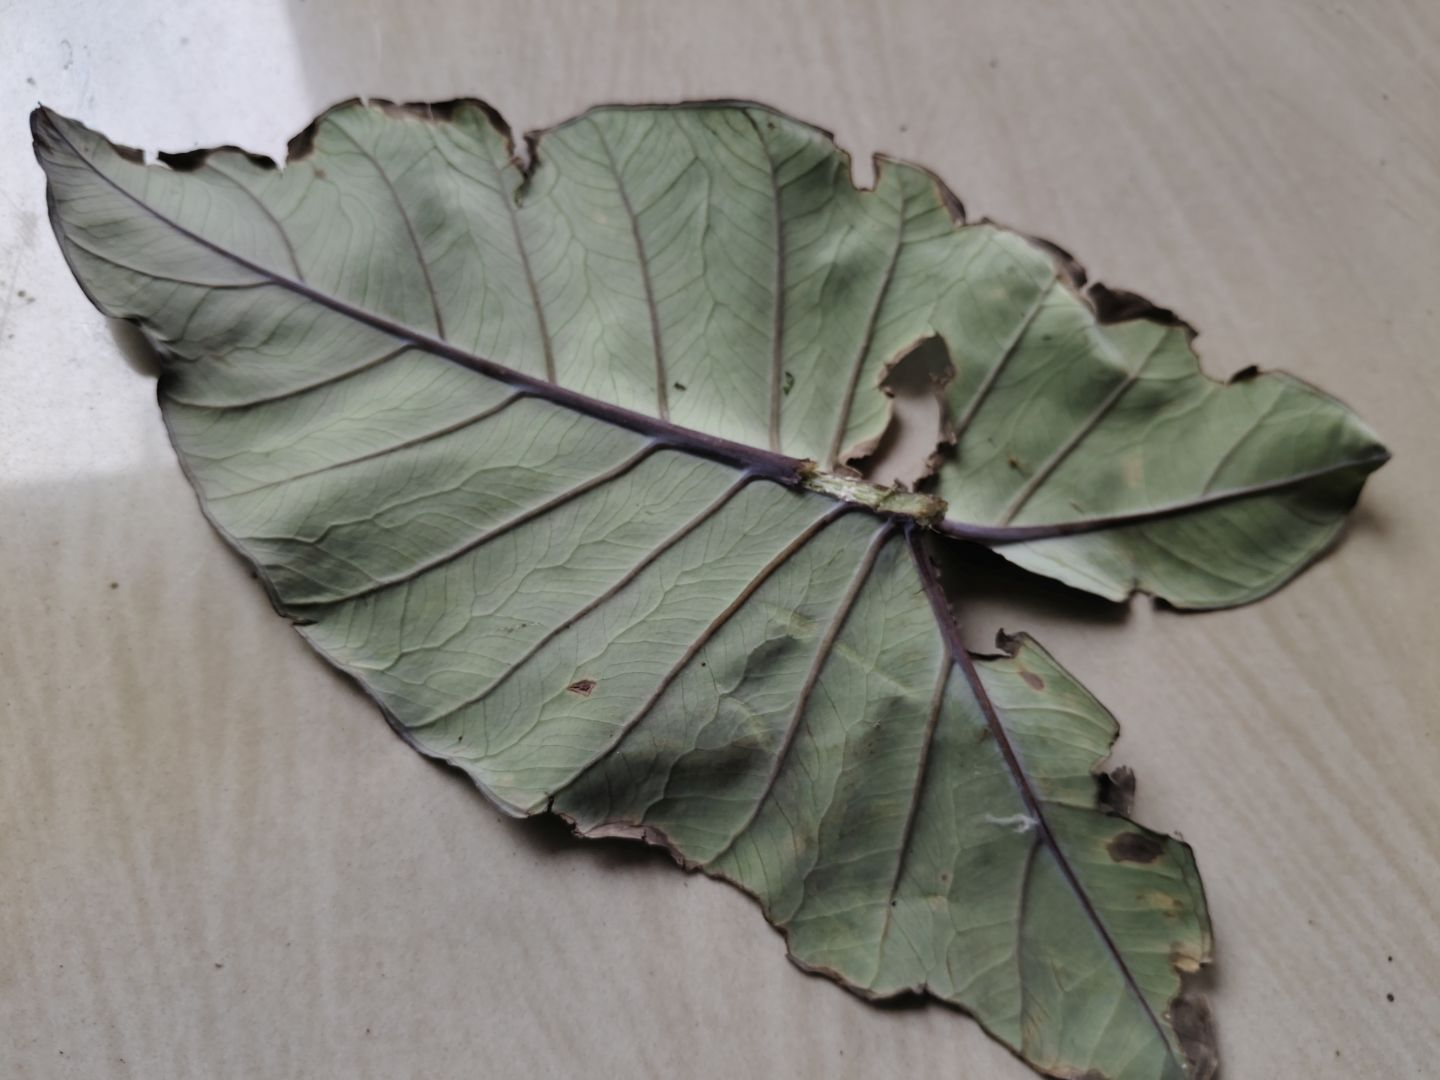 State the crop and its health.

taro, leaf blight
